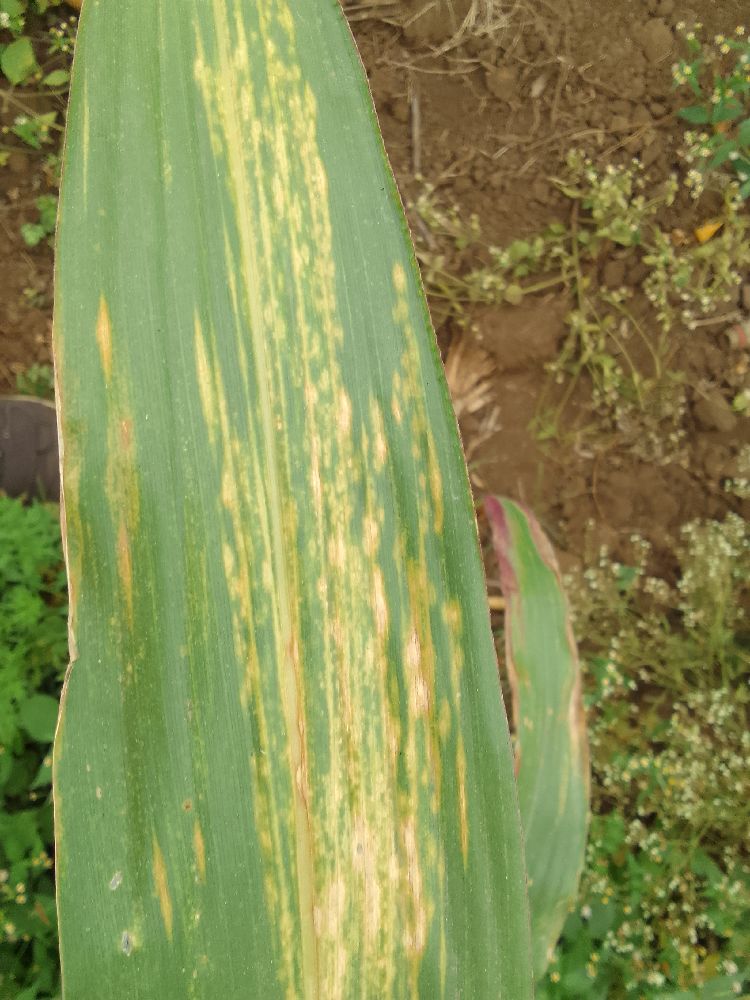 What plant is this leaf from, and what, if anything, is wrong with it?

maize, maize lethal necrosis
